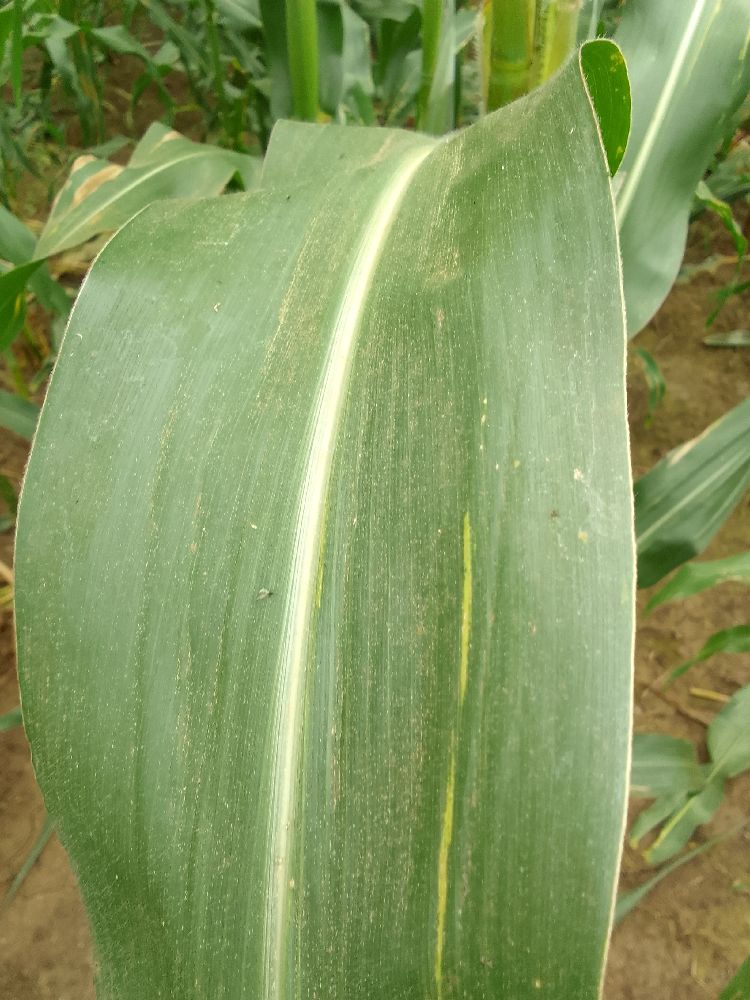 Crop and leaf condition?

maize, healthy
